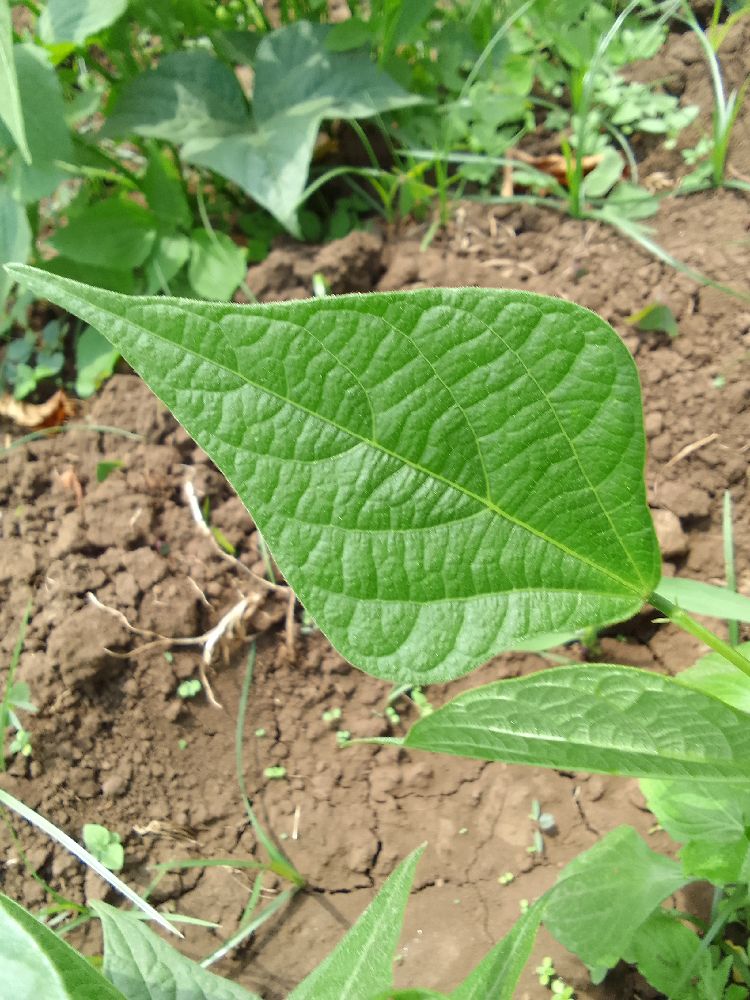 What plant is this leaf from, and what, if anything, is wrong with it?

common bean, healthy
